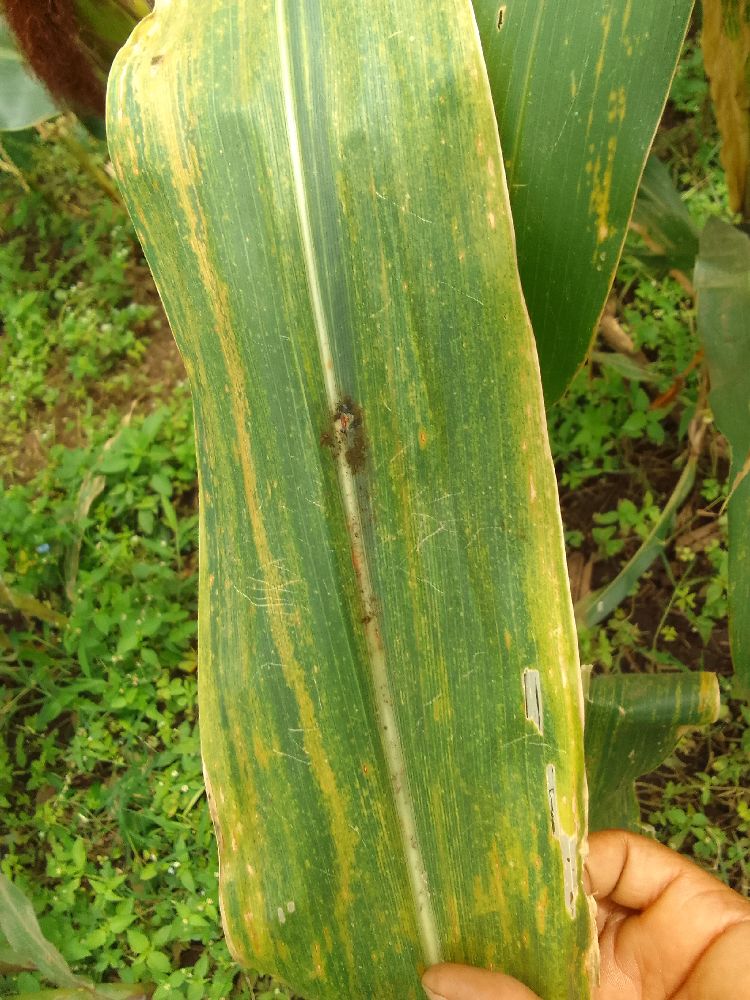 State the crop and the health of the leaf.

maize, maize lethal necrosis
